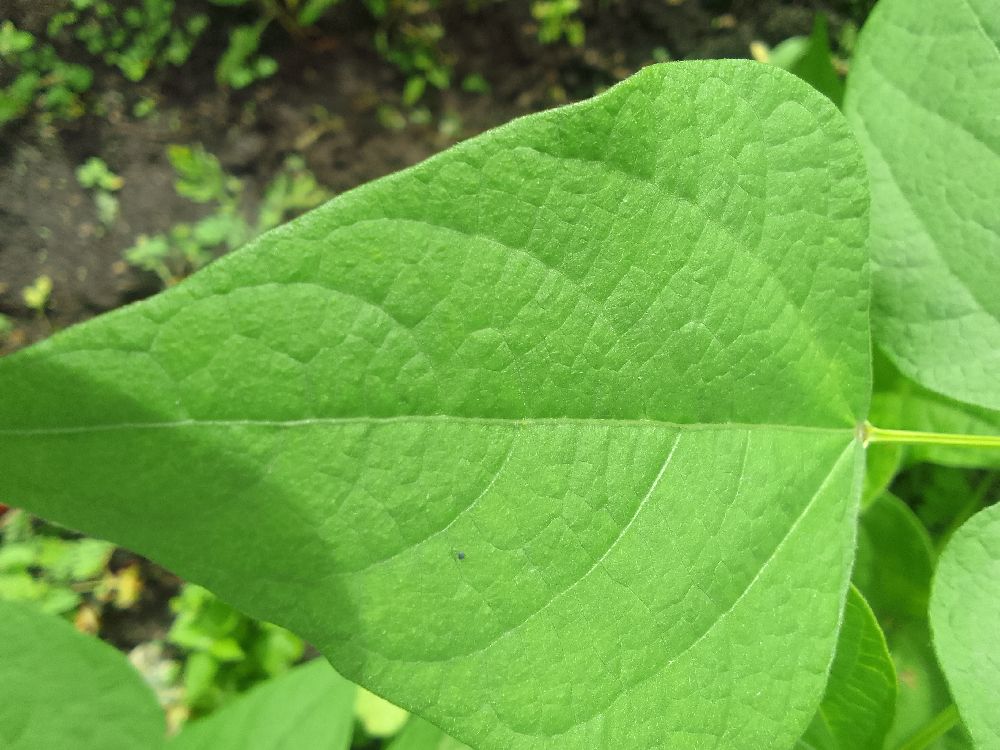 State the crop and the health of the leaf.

common bean, healthy
